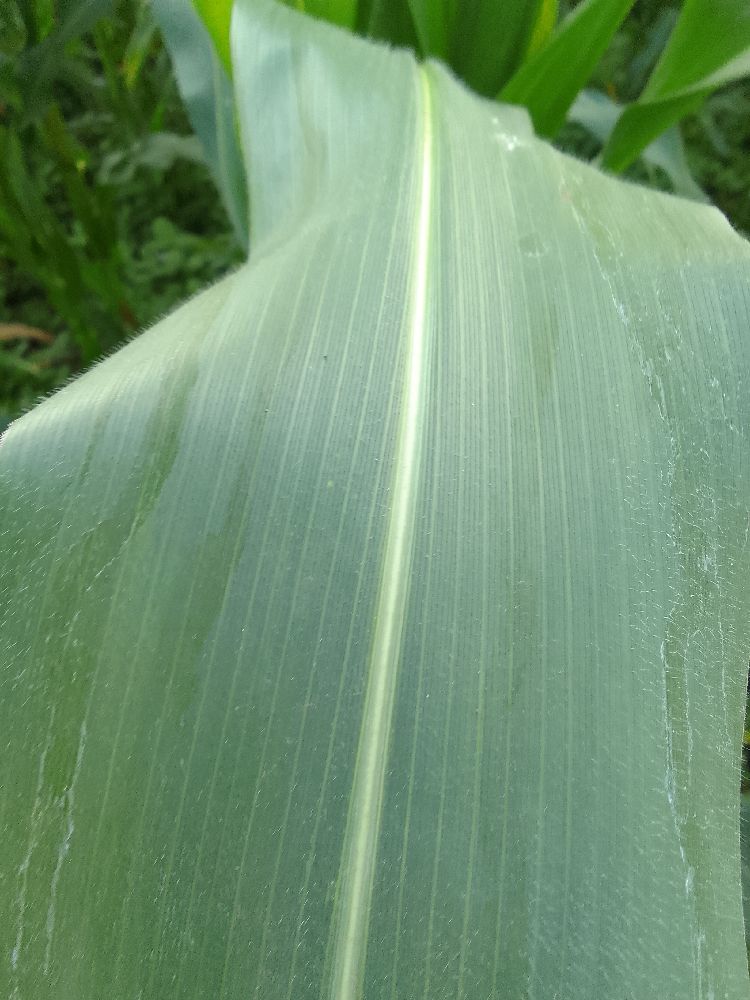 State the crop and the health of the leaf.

maize, healthy
